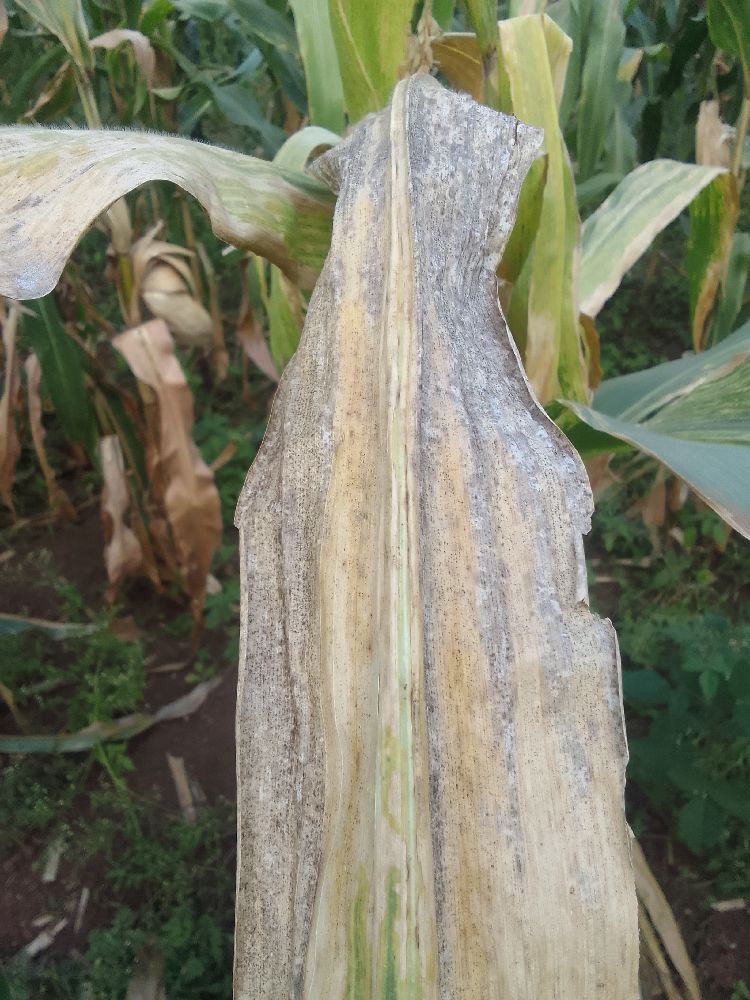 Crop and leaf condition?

maize, maize lethal necrosis
